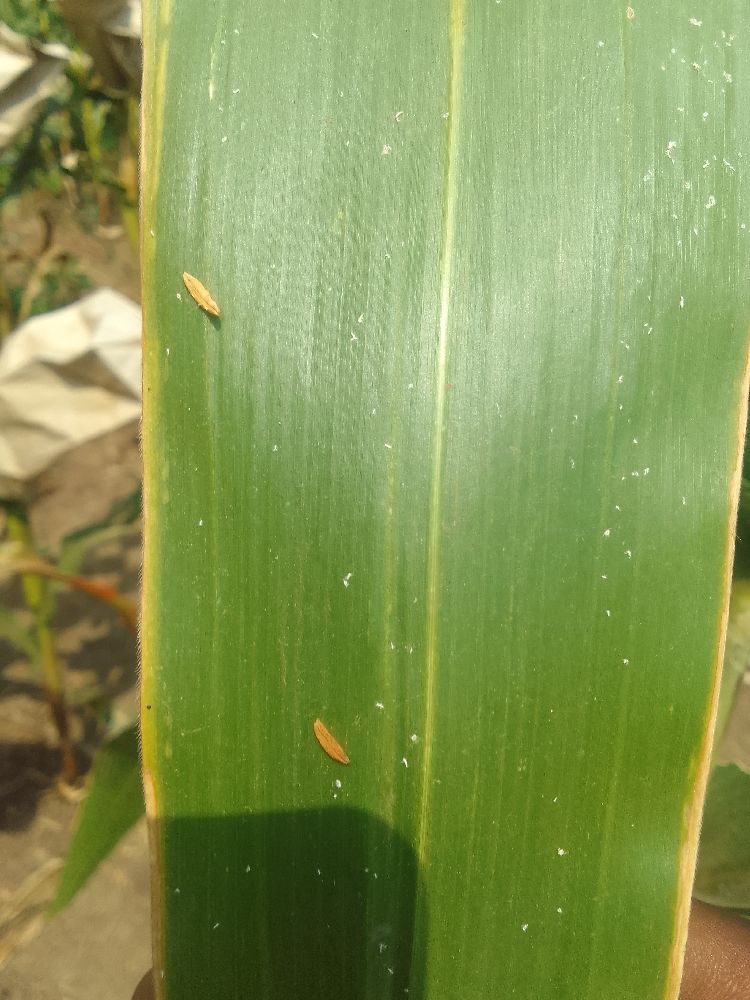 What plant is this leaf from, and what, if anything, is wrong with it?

maize, healthy
